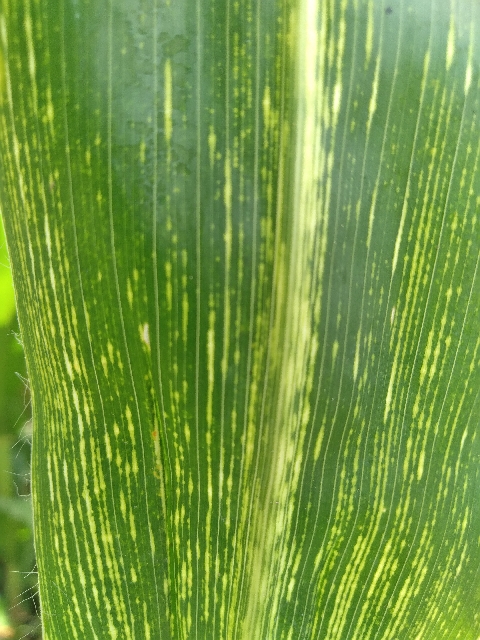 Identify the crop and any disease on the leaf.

maize, maize streak virus
